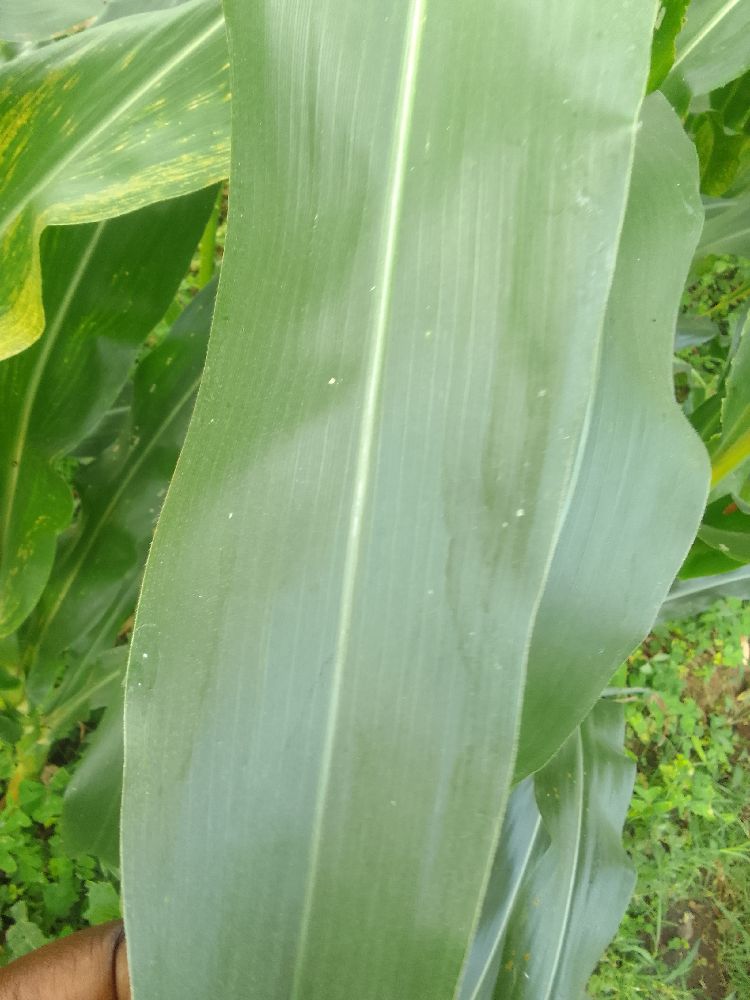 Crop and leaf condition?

maize, healthy
